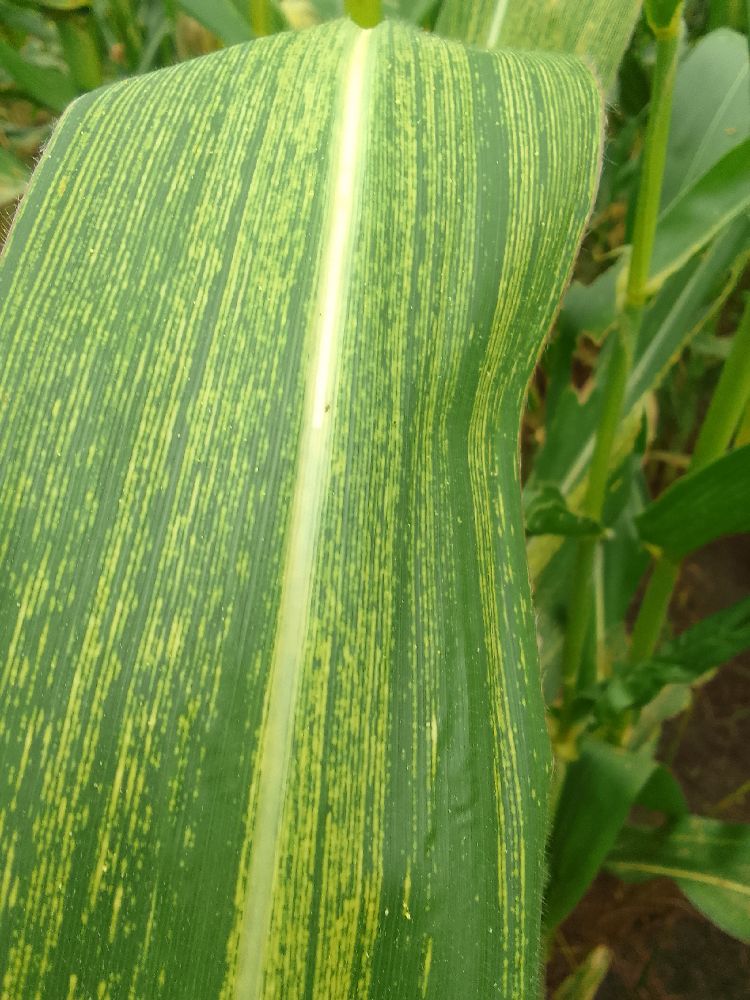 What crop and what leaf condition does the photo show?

maize, maize streak virus
